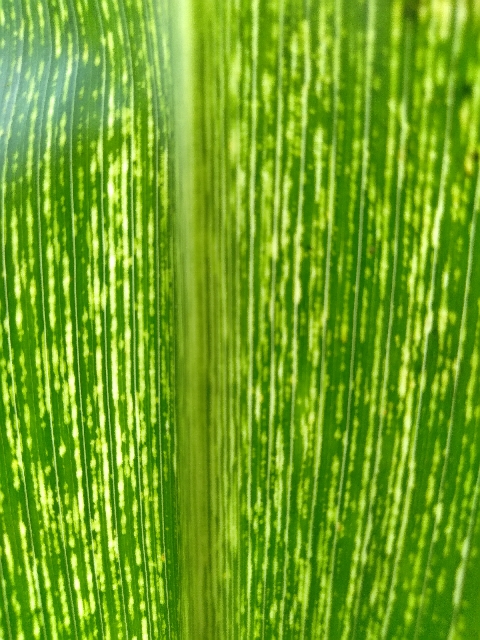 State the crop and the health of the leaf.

maize, maize streak virus
